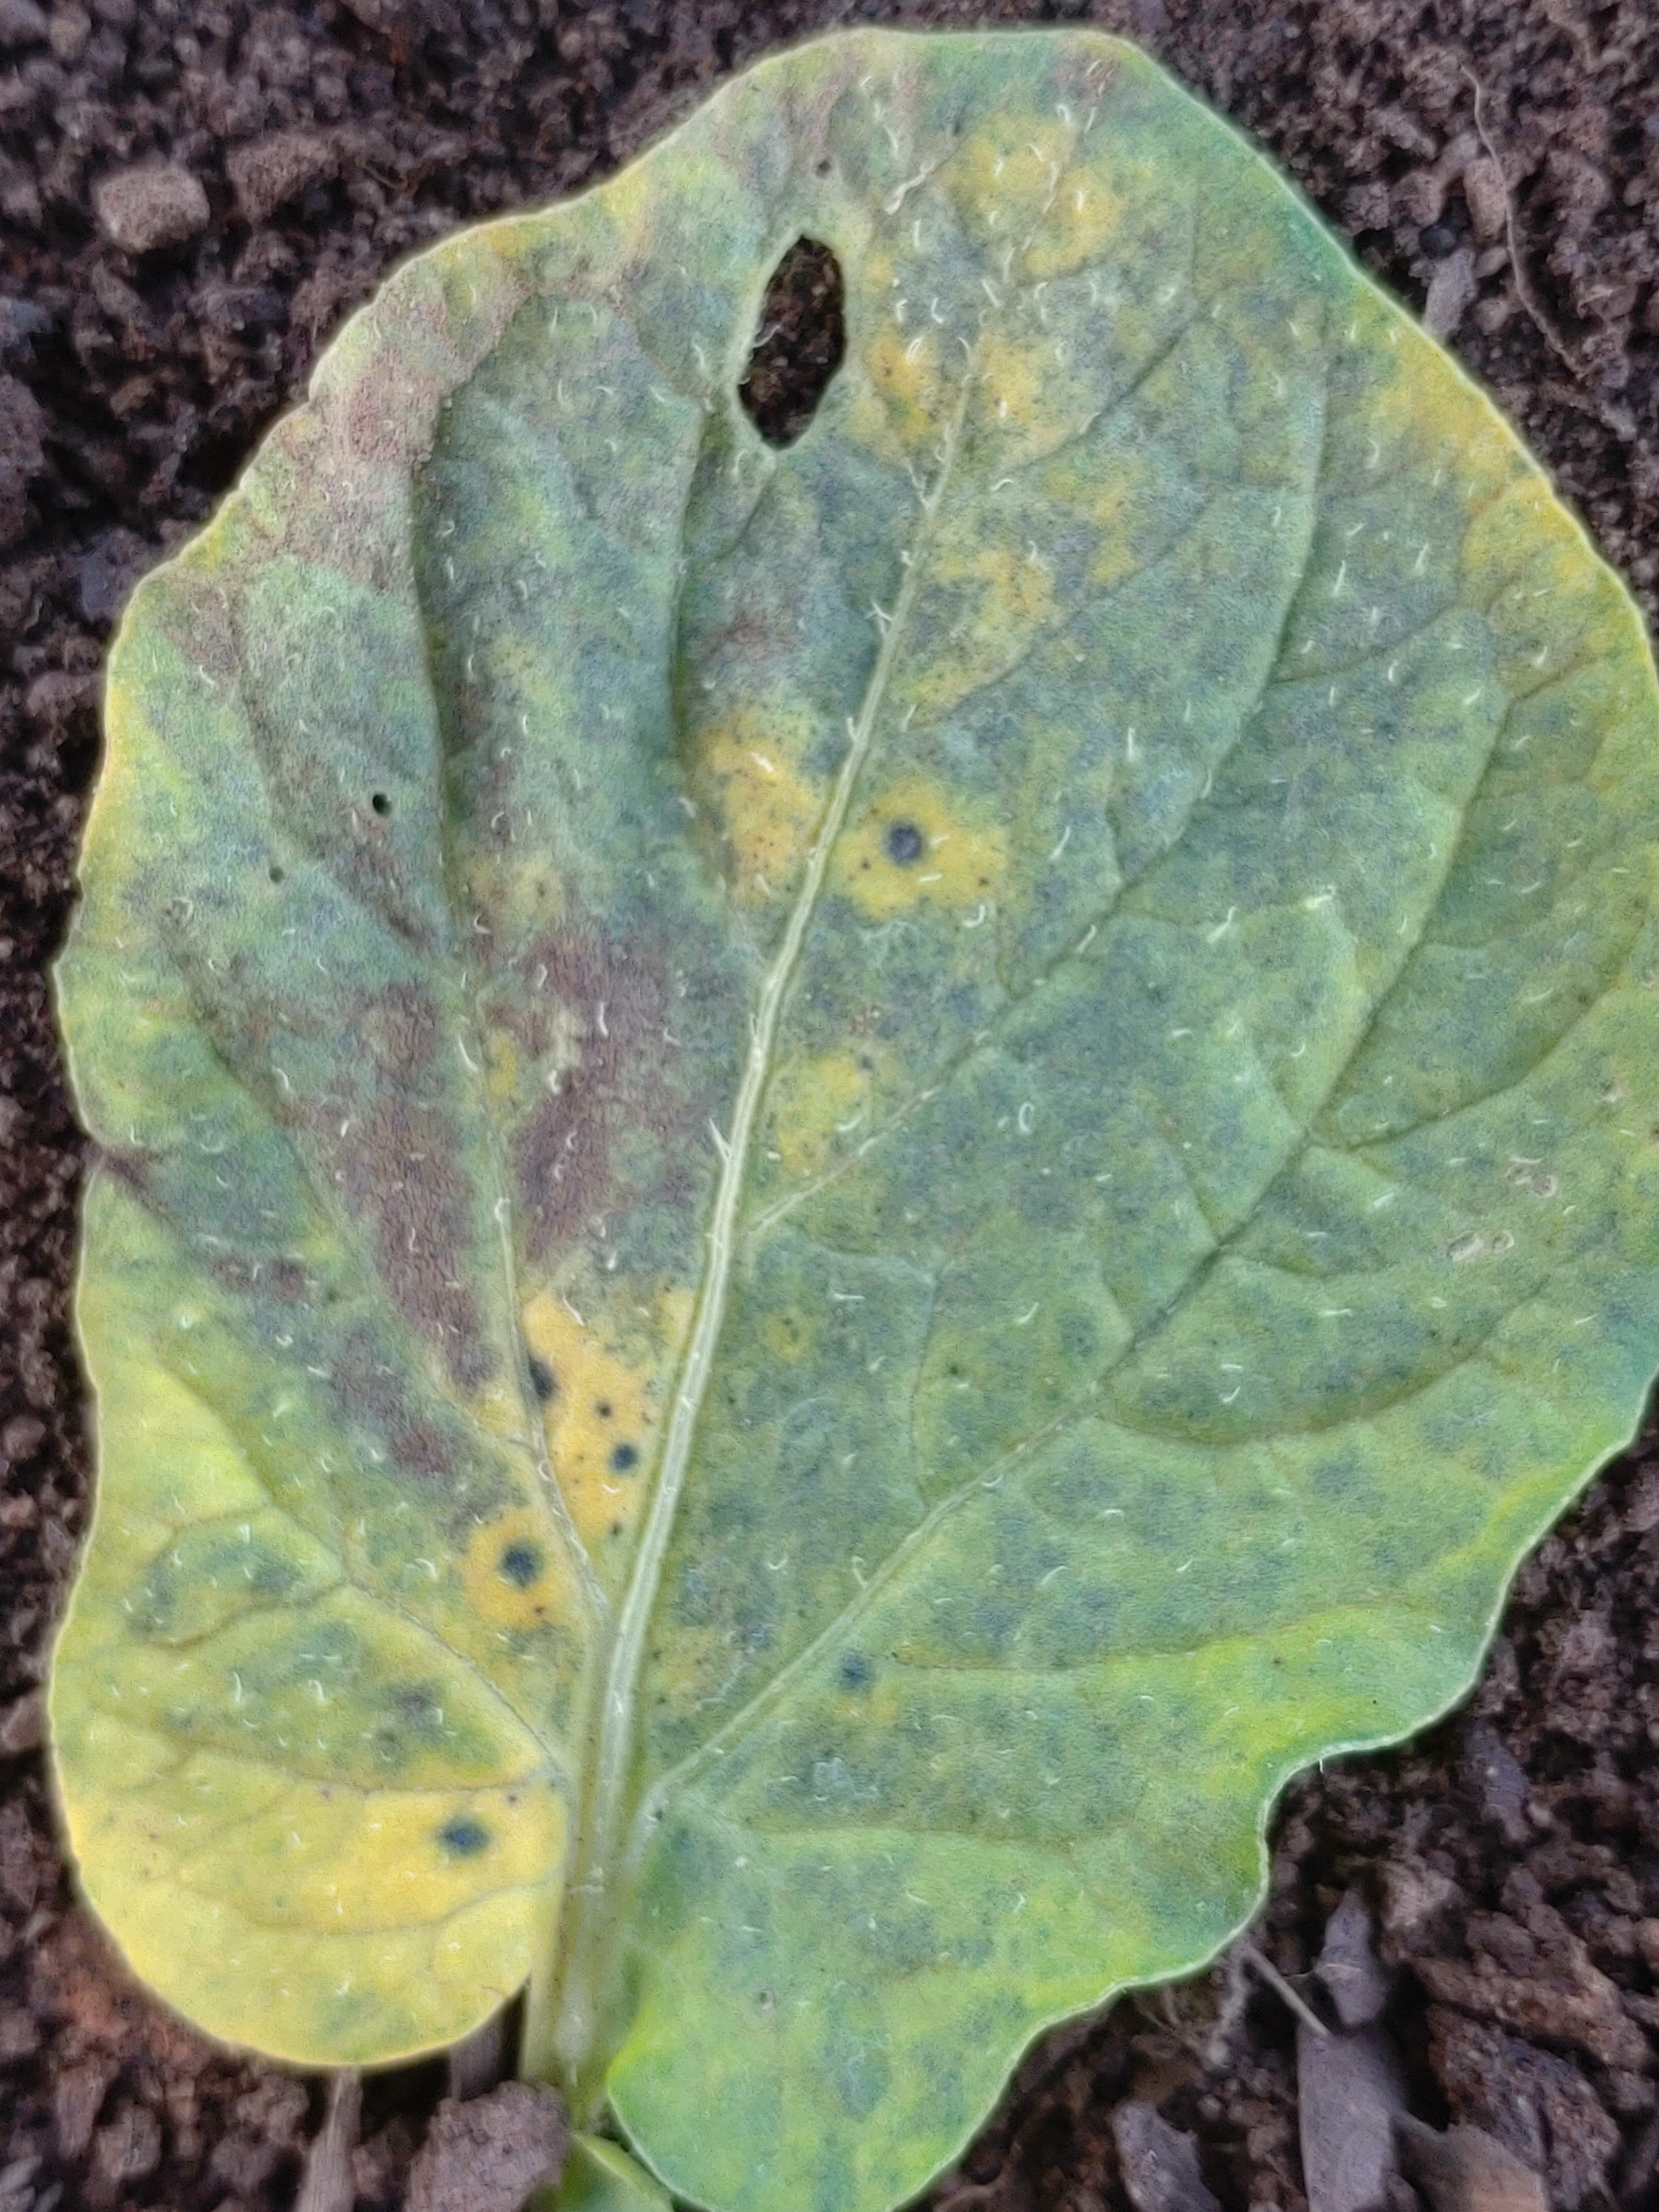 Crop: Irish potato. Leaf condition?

late blight
